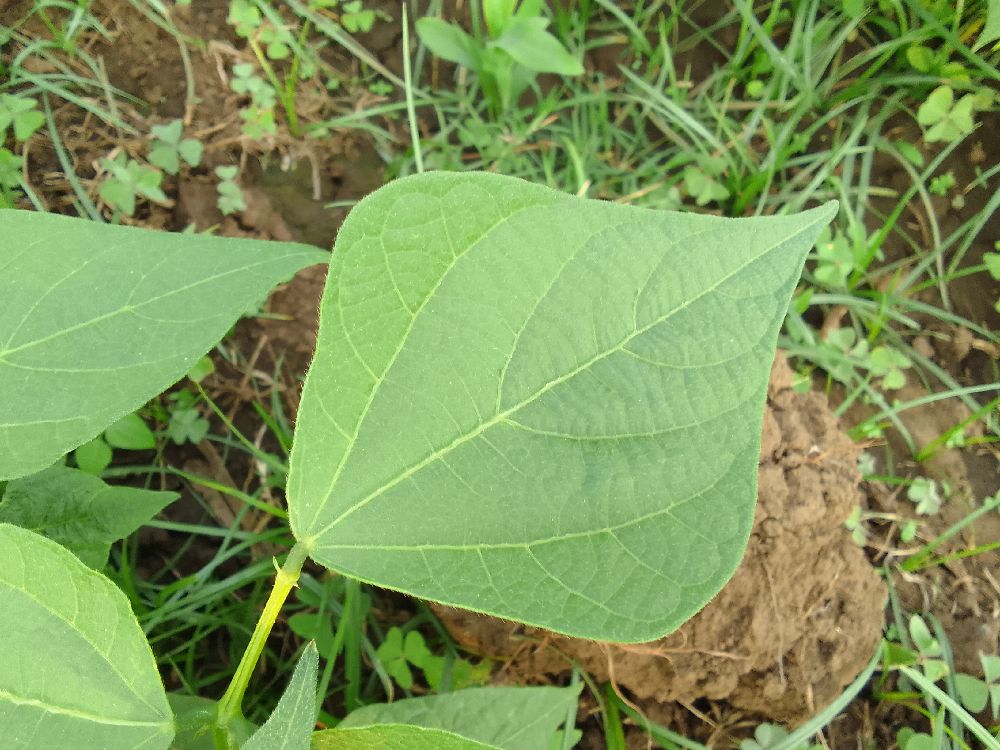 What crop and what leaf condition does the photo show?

common bean, healthy
